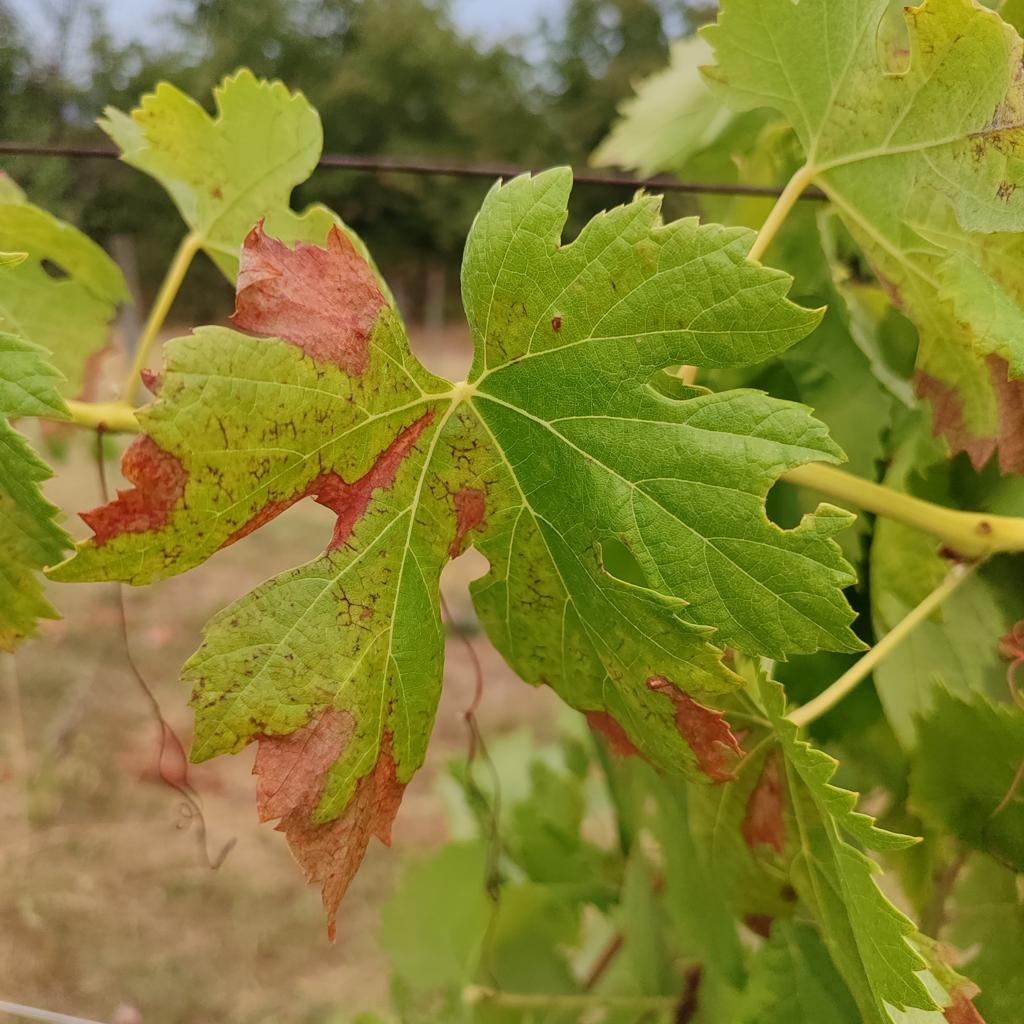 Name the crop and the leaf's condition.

grapevine, esca complex
